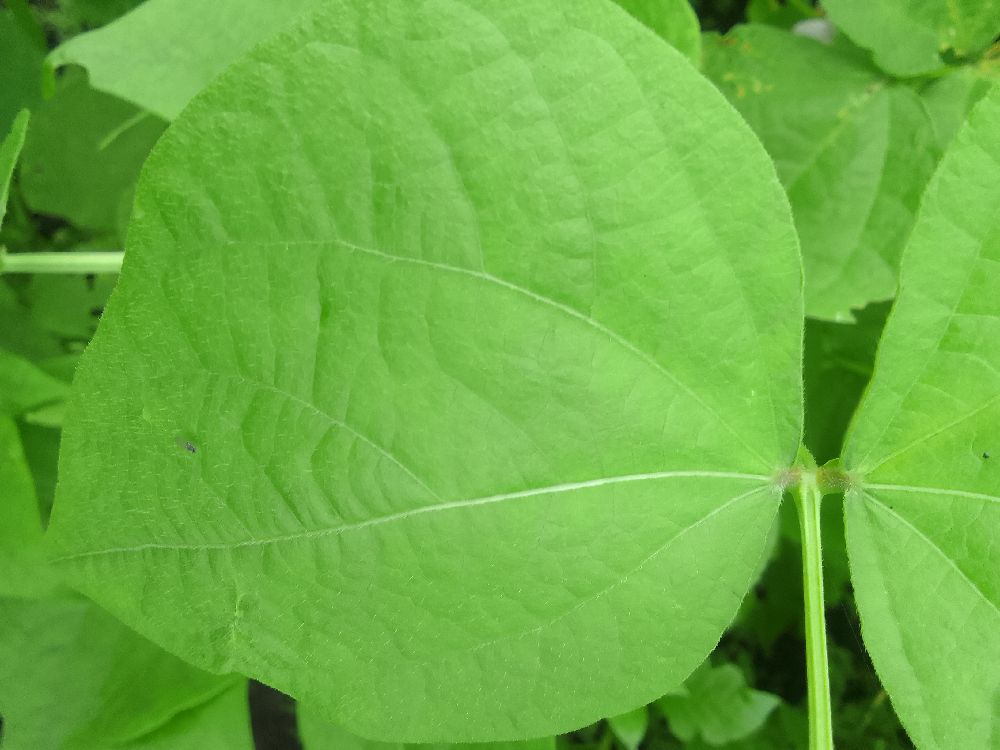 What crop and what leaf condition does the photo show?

common bean, healthy
